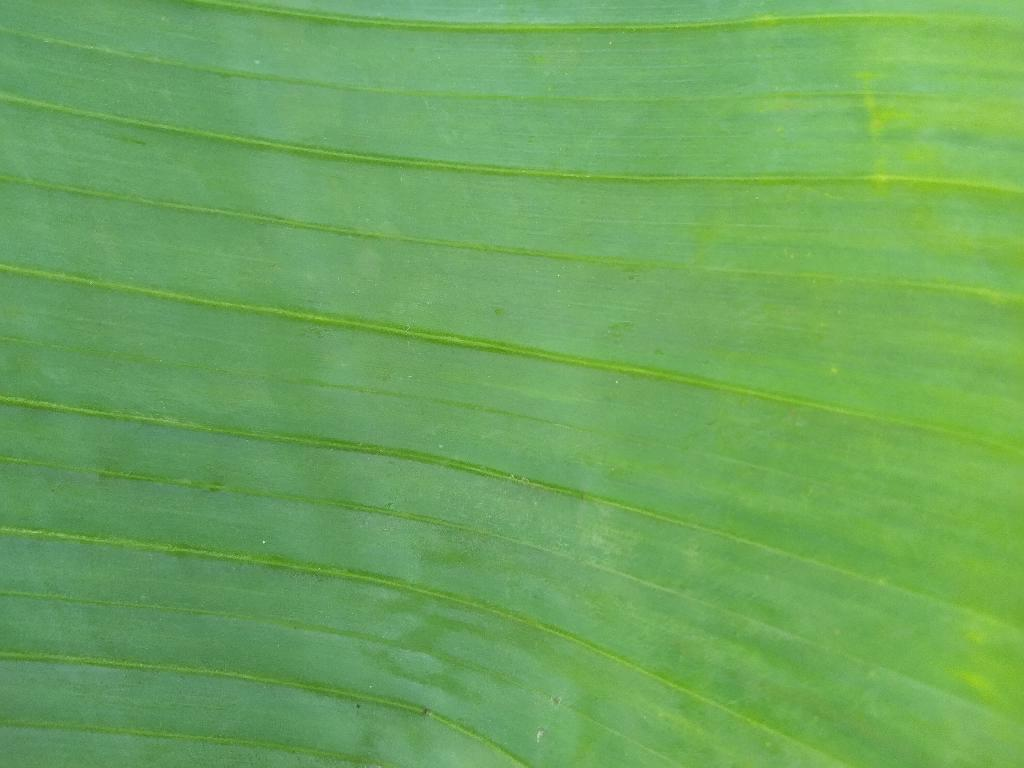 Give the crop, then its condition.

banana, healthy
